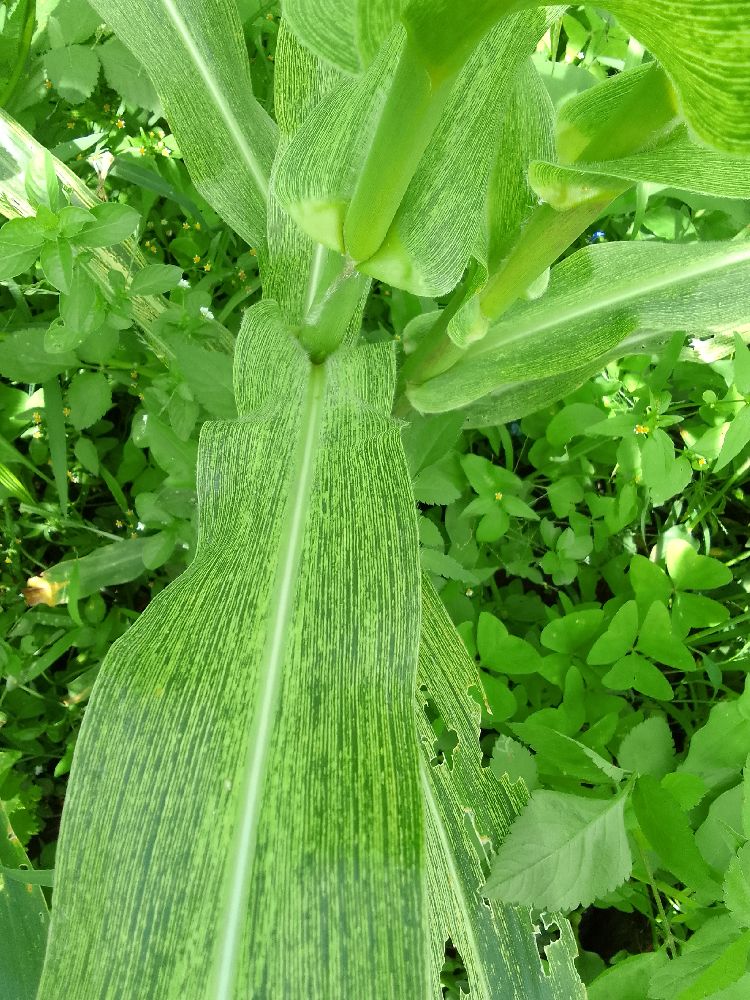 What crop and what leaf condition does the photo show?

maize, maize streak virus
